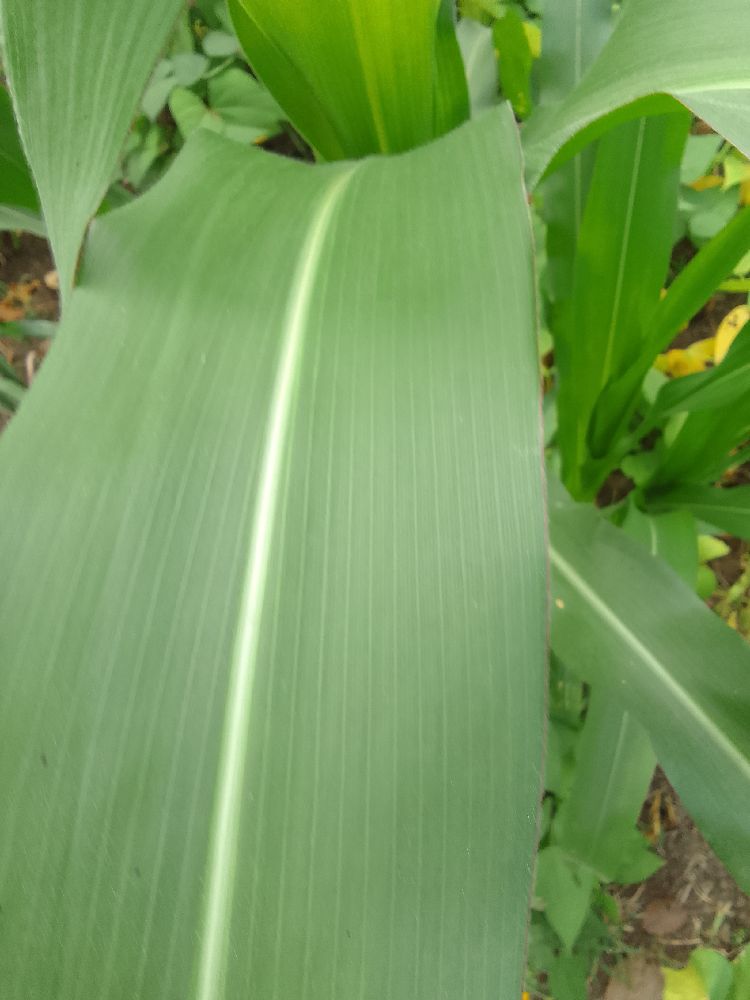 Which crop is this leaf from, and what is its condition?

maize, healthy
